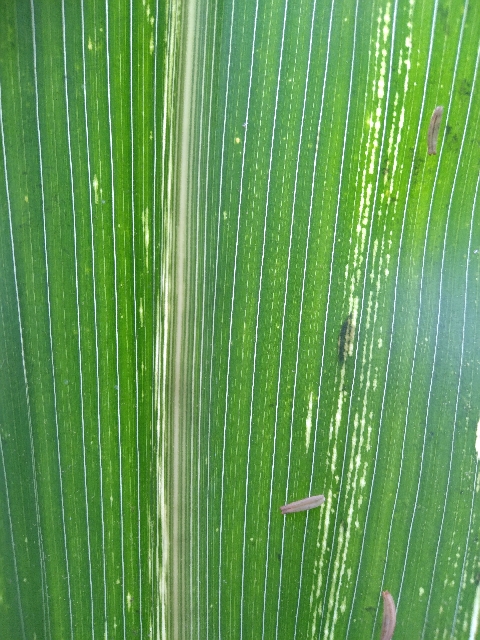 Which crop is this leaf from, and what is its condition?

maize, maize streak virus
